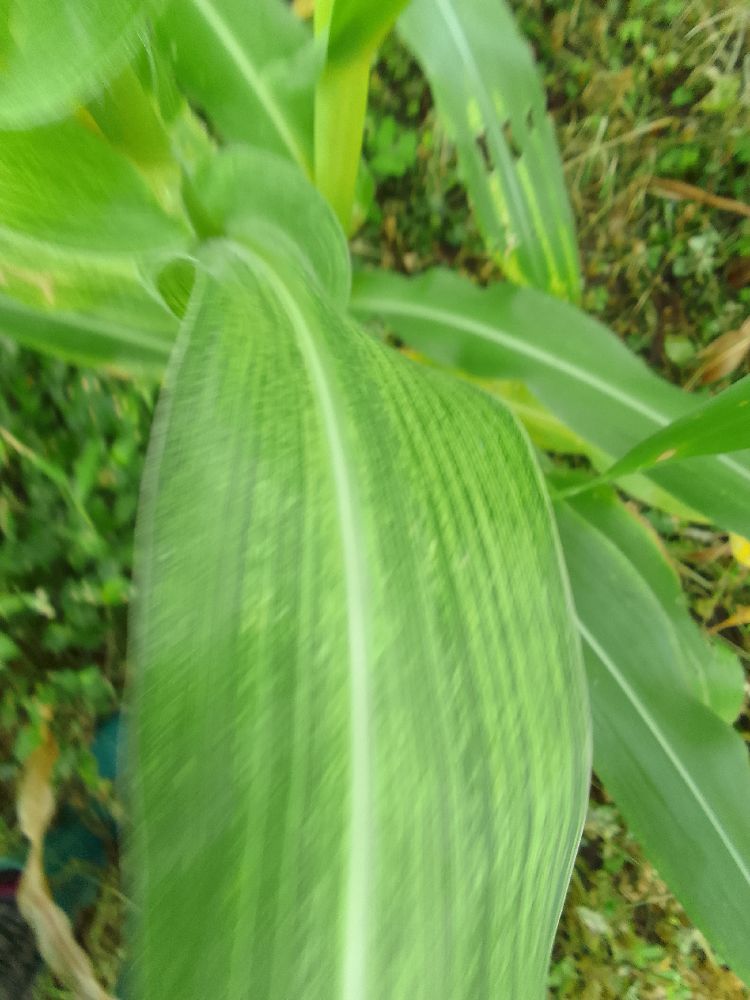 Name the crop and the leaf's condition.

maize, maize streak virus
